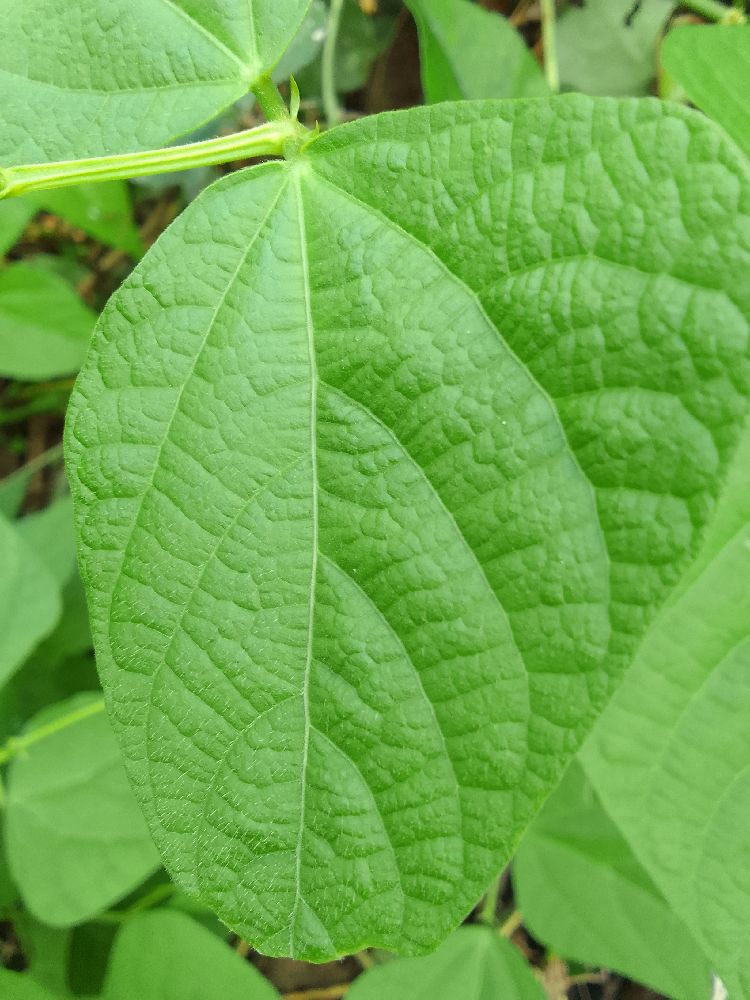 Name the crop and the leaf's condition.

common bean, healthy
